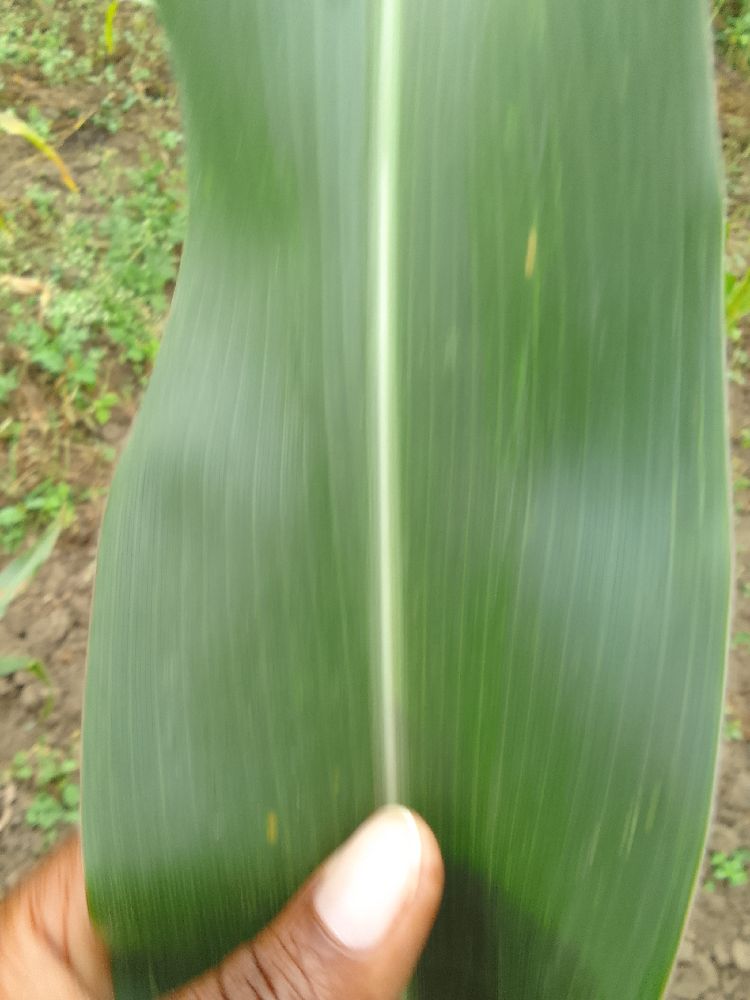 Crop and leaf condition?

maize, healthy
